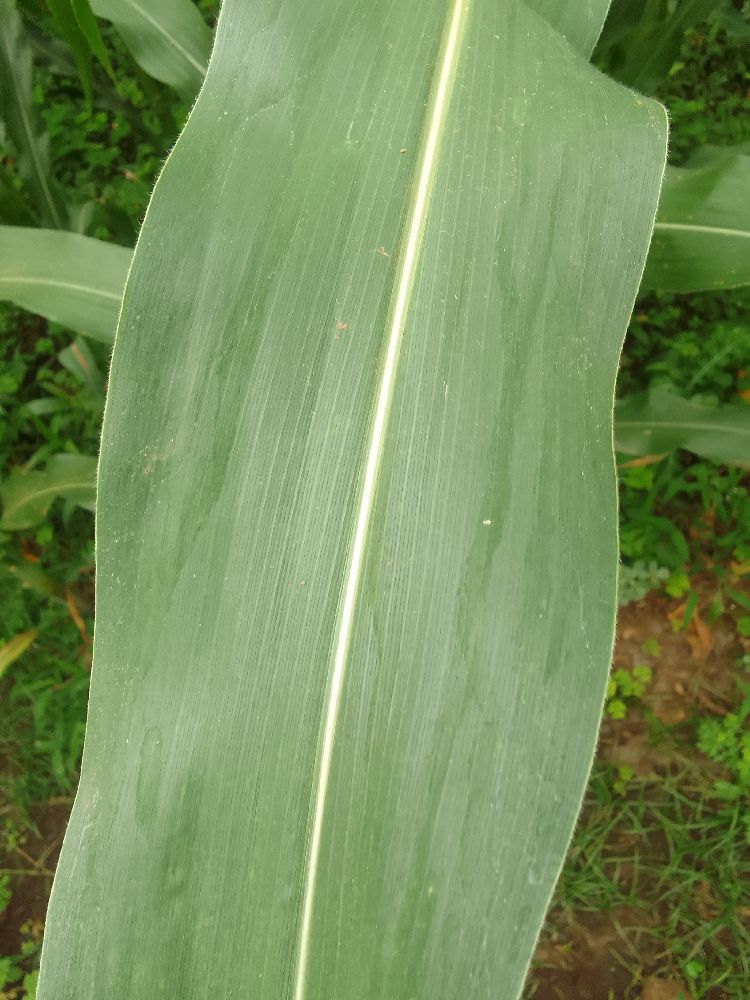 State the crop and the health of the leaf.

maize, healthy
